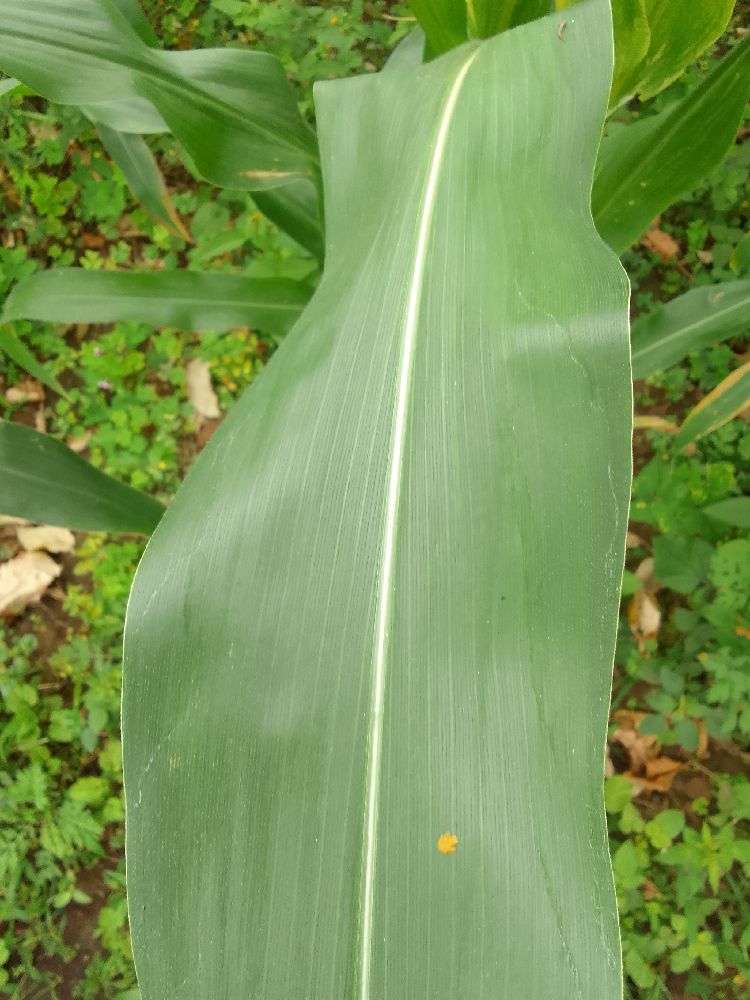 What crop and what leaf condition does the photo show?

maize, healthy
